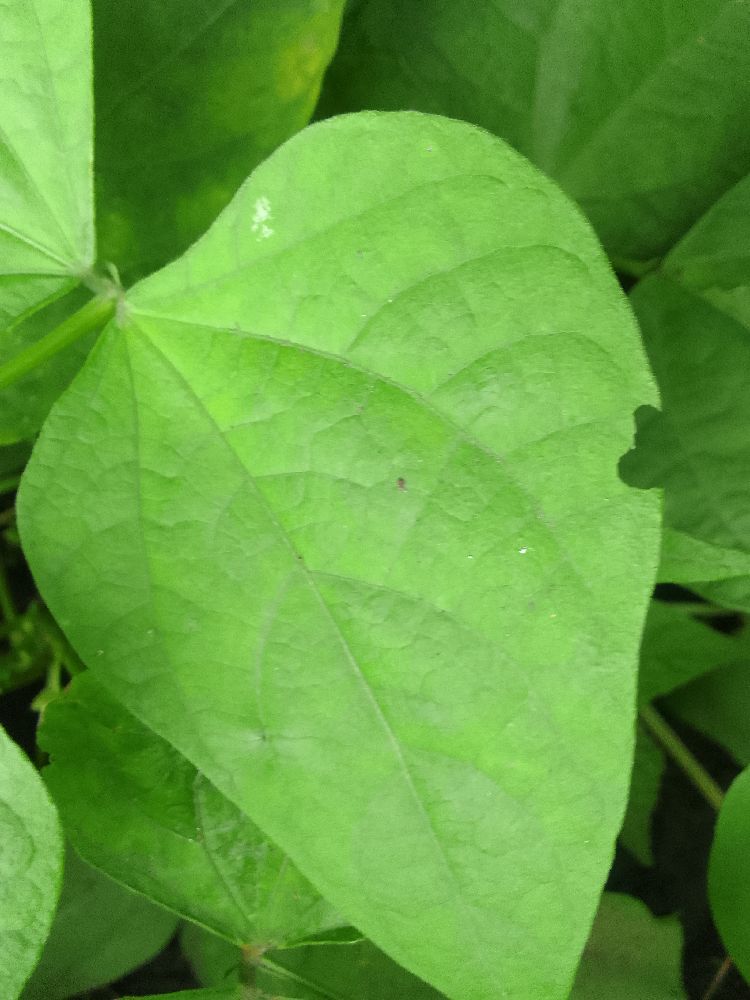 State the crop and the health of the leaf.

common bean, healthy
